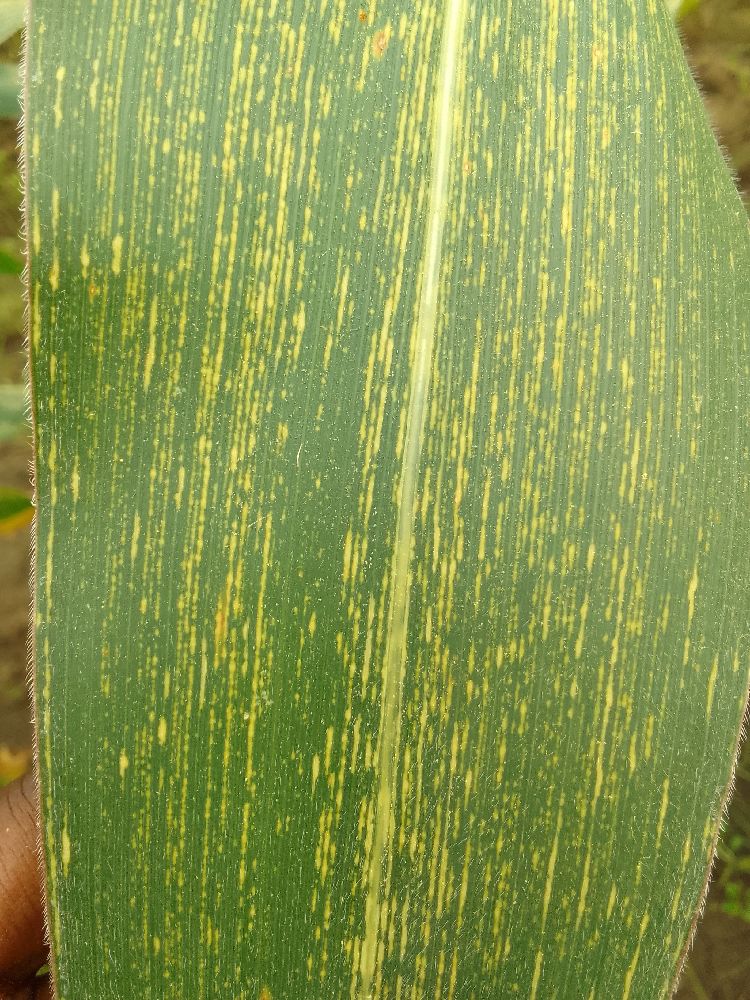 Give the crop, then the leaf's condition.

maize, maize streak virus
